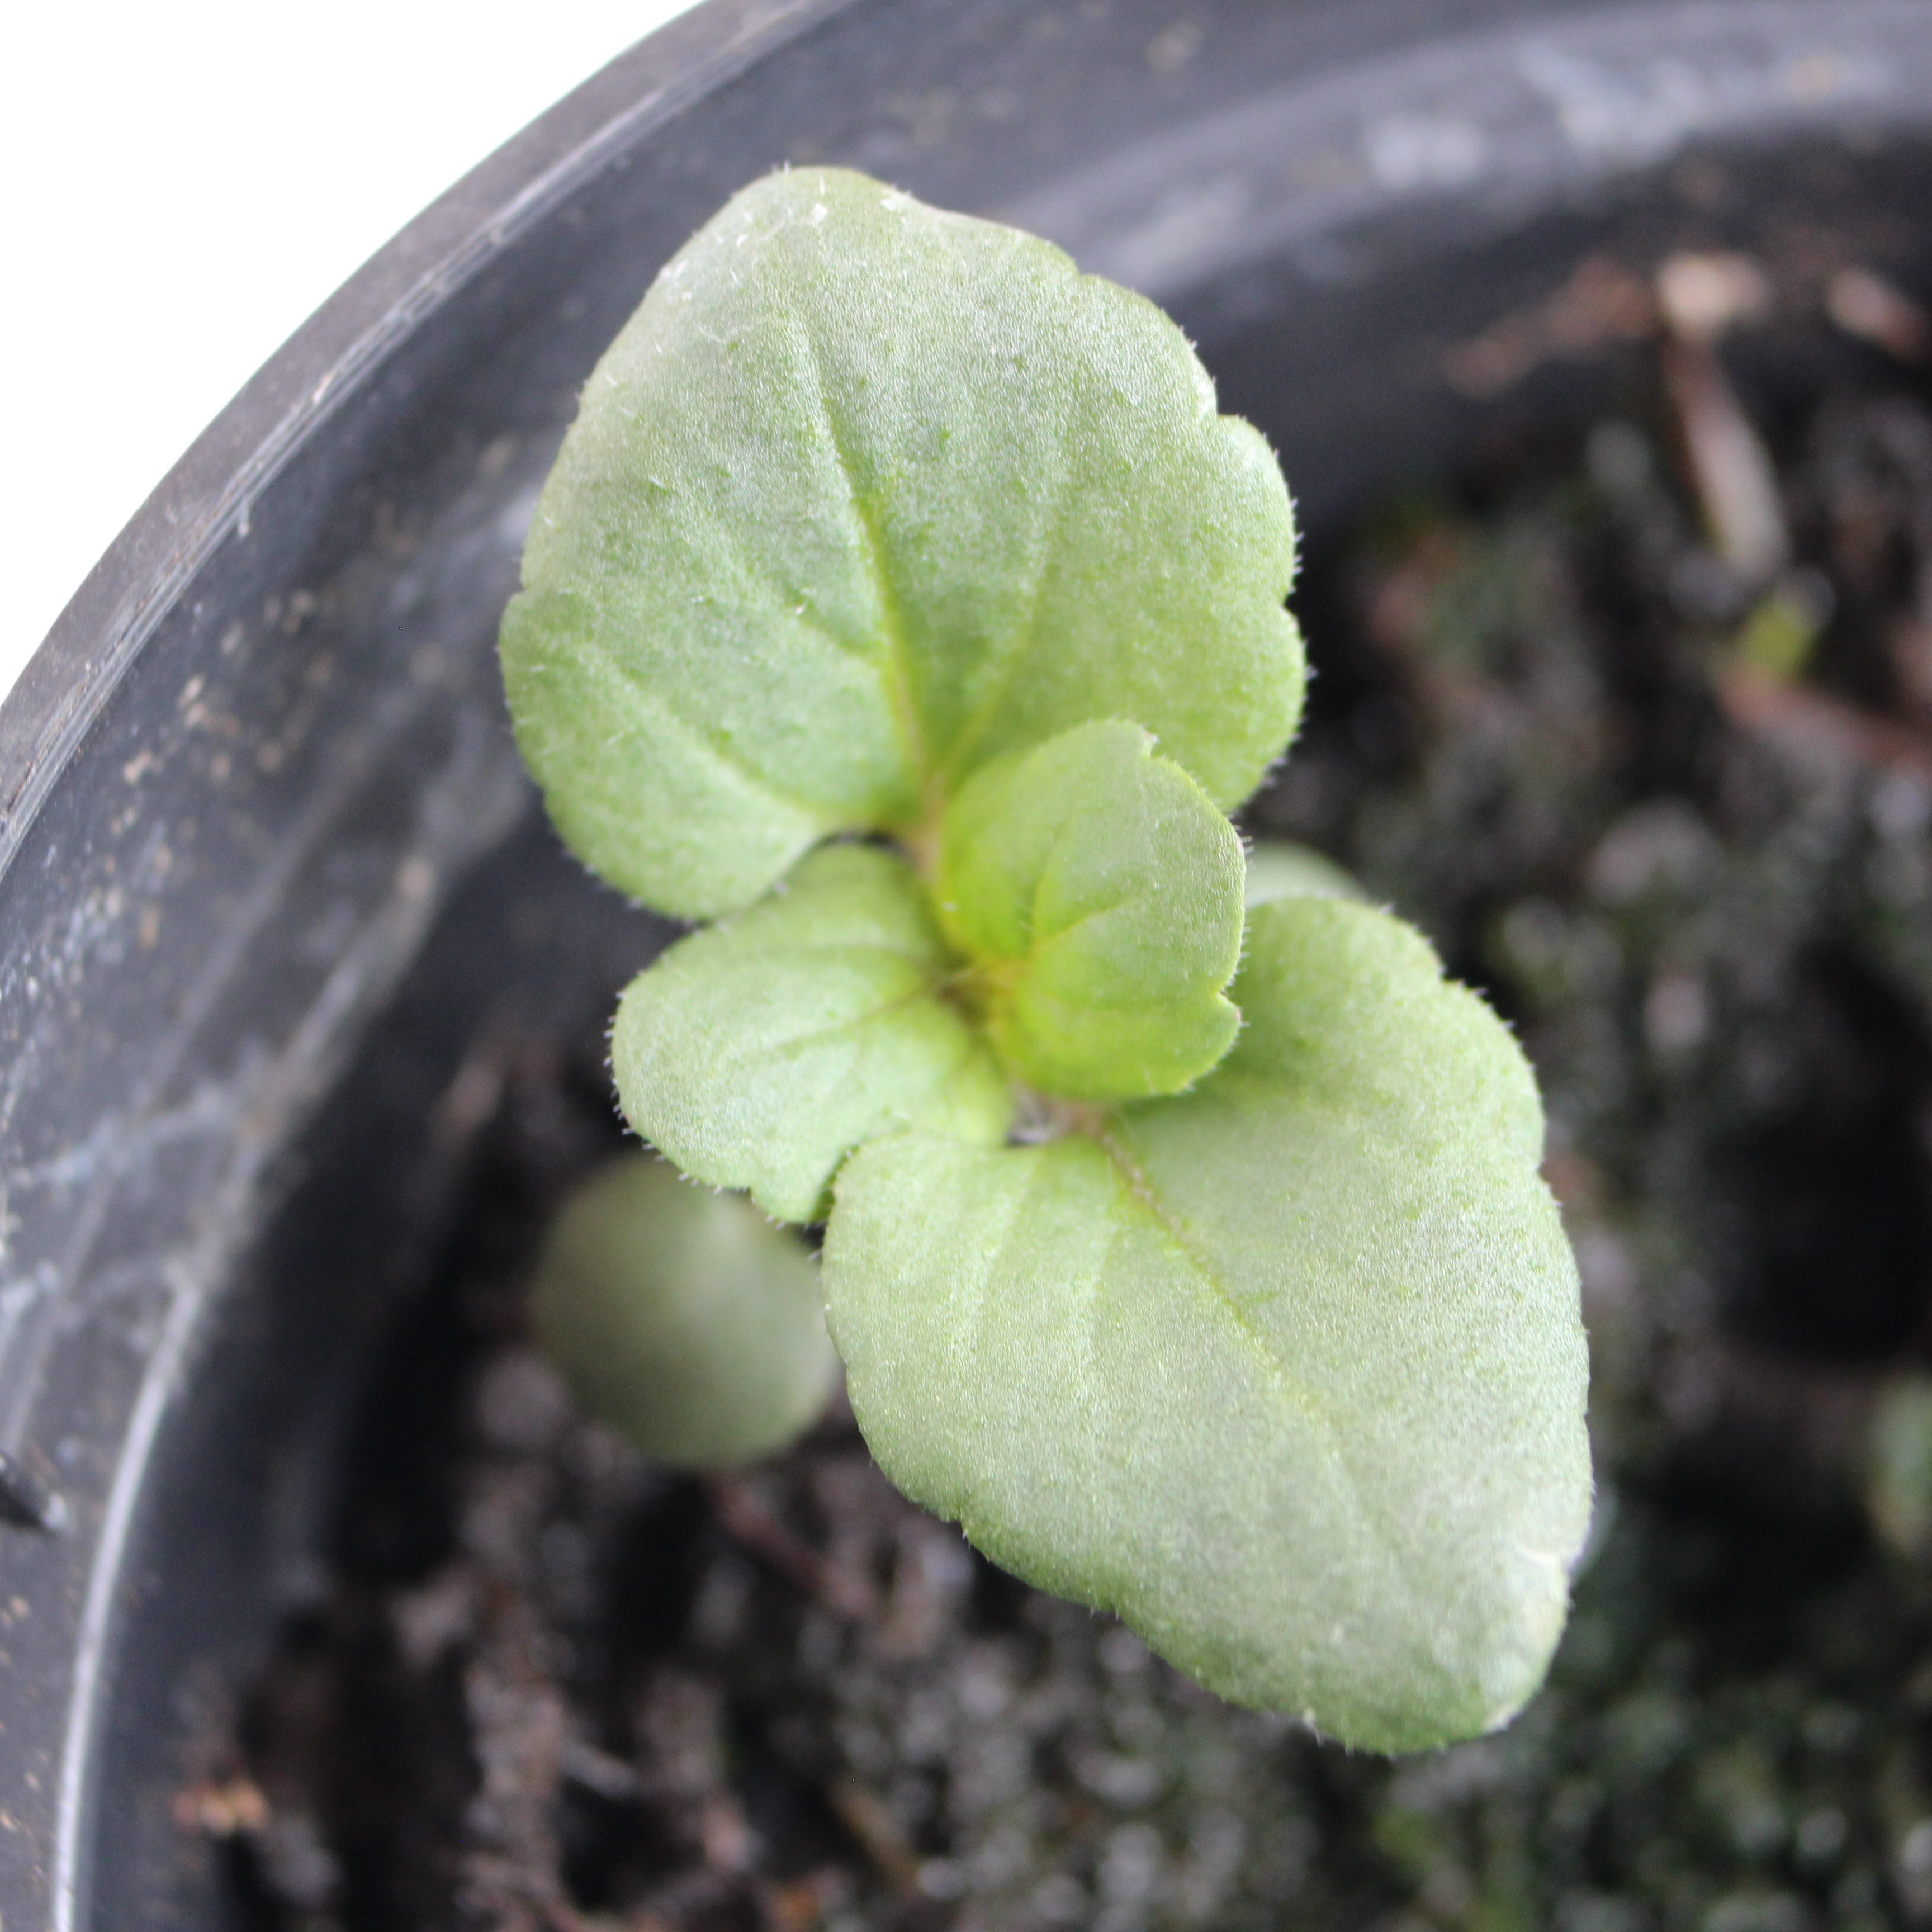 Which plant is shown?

Veronica persica
